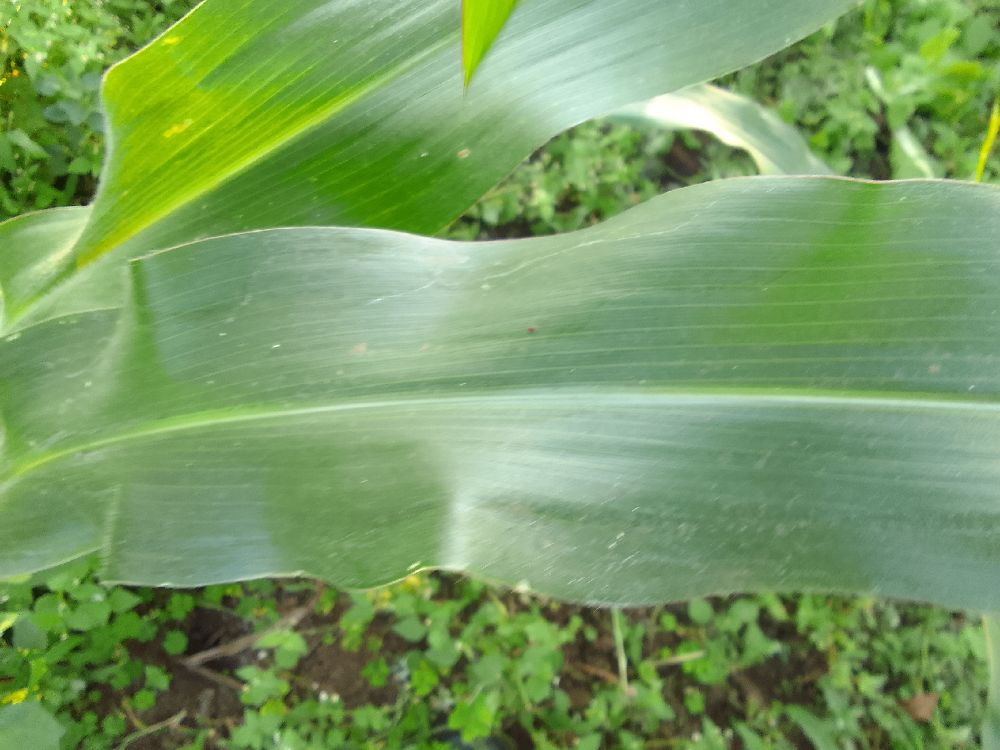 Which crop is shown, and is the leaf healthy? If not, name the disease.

maize, healthy
